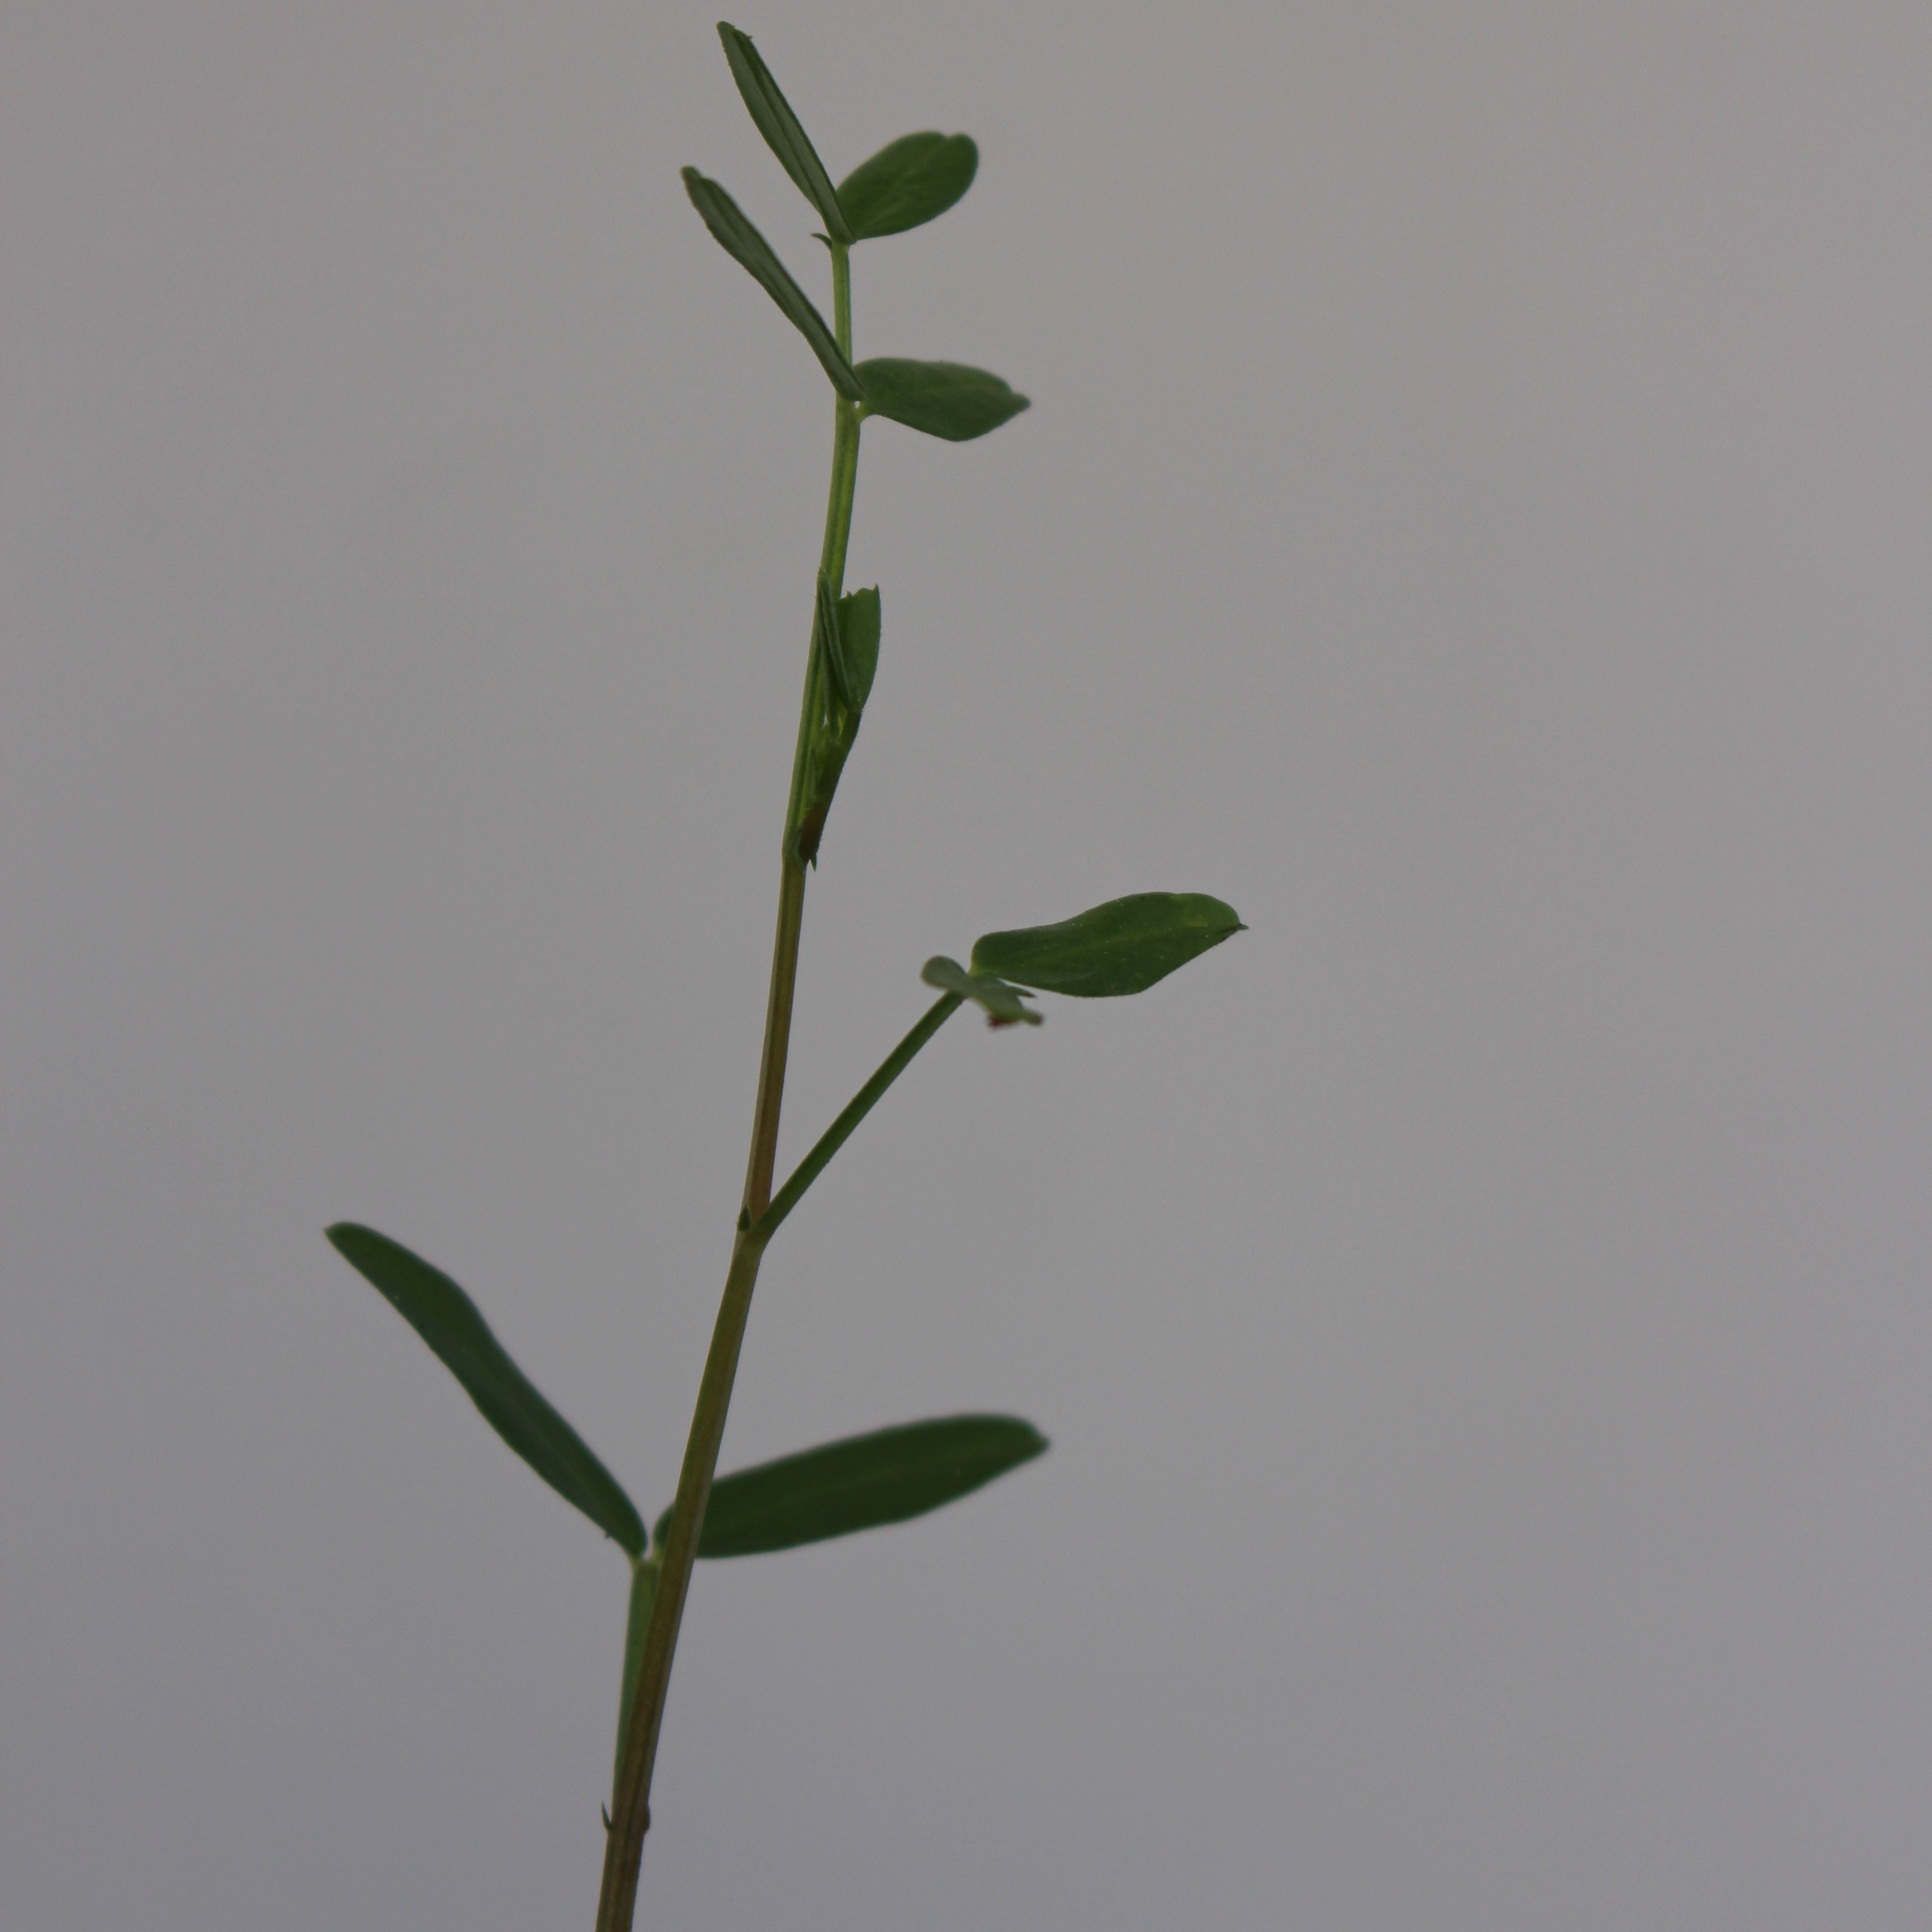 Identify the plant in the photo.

Vicia sativa
